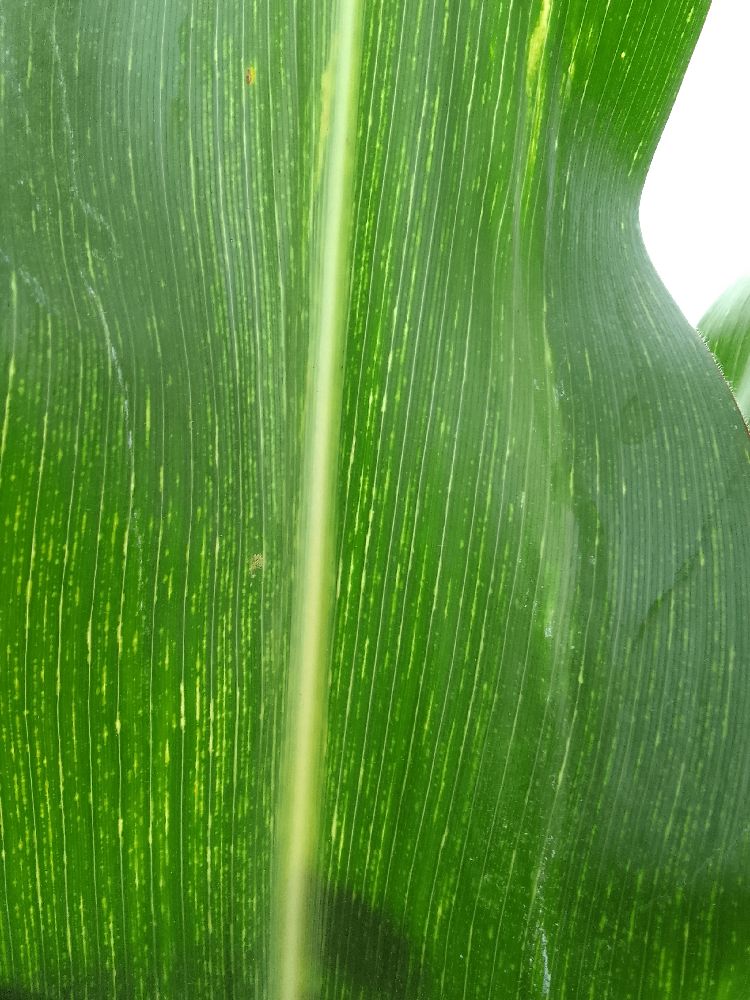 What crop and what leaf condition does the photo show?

maize, maize streak virus
